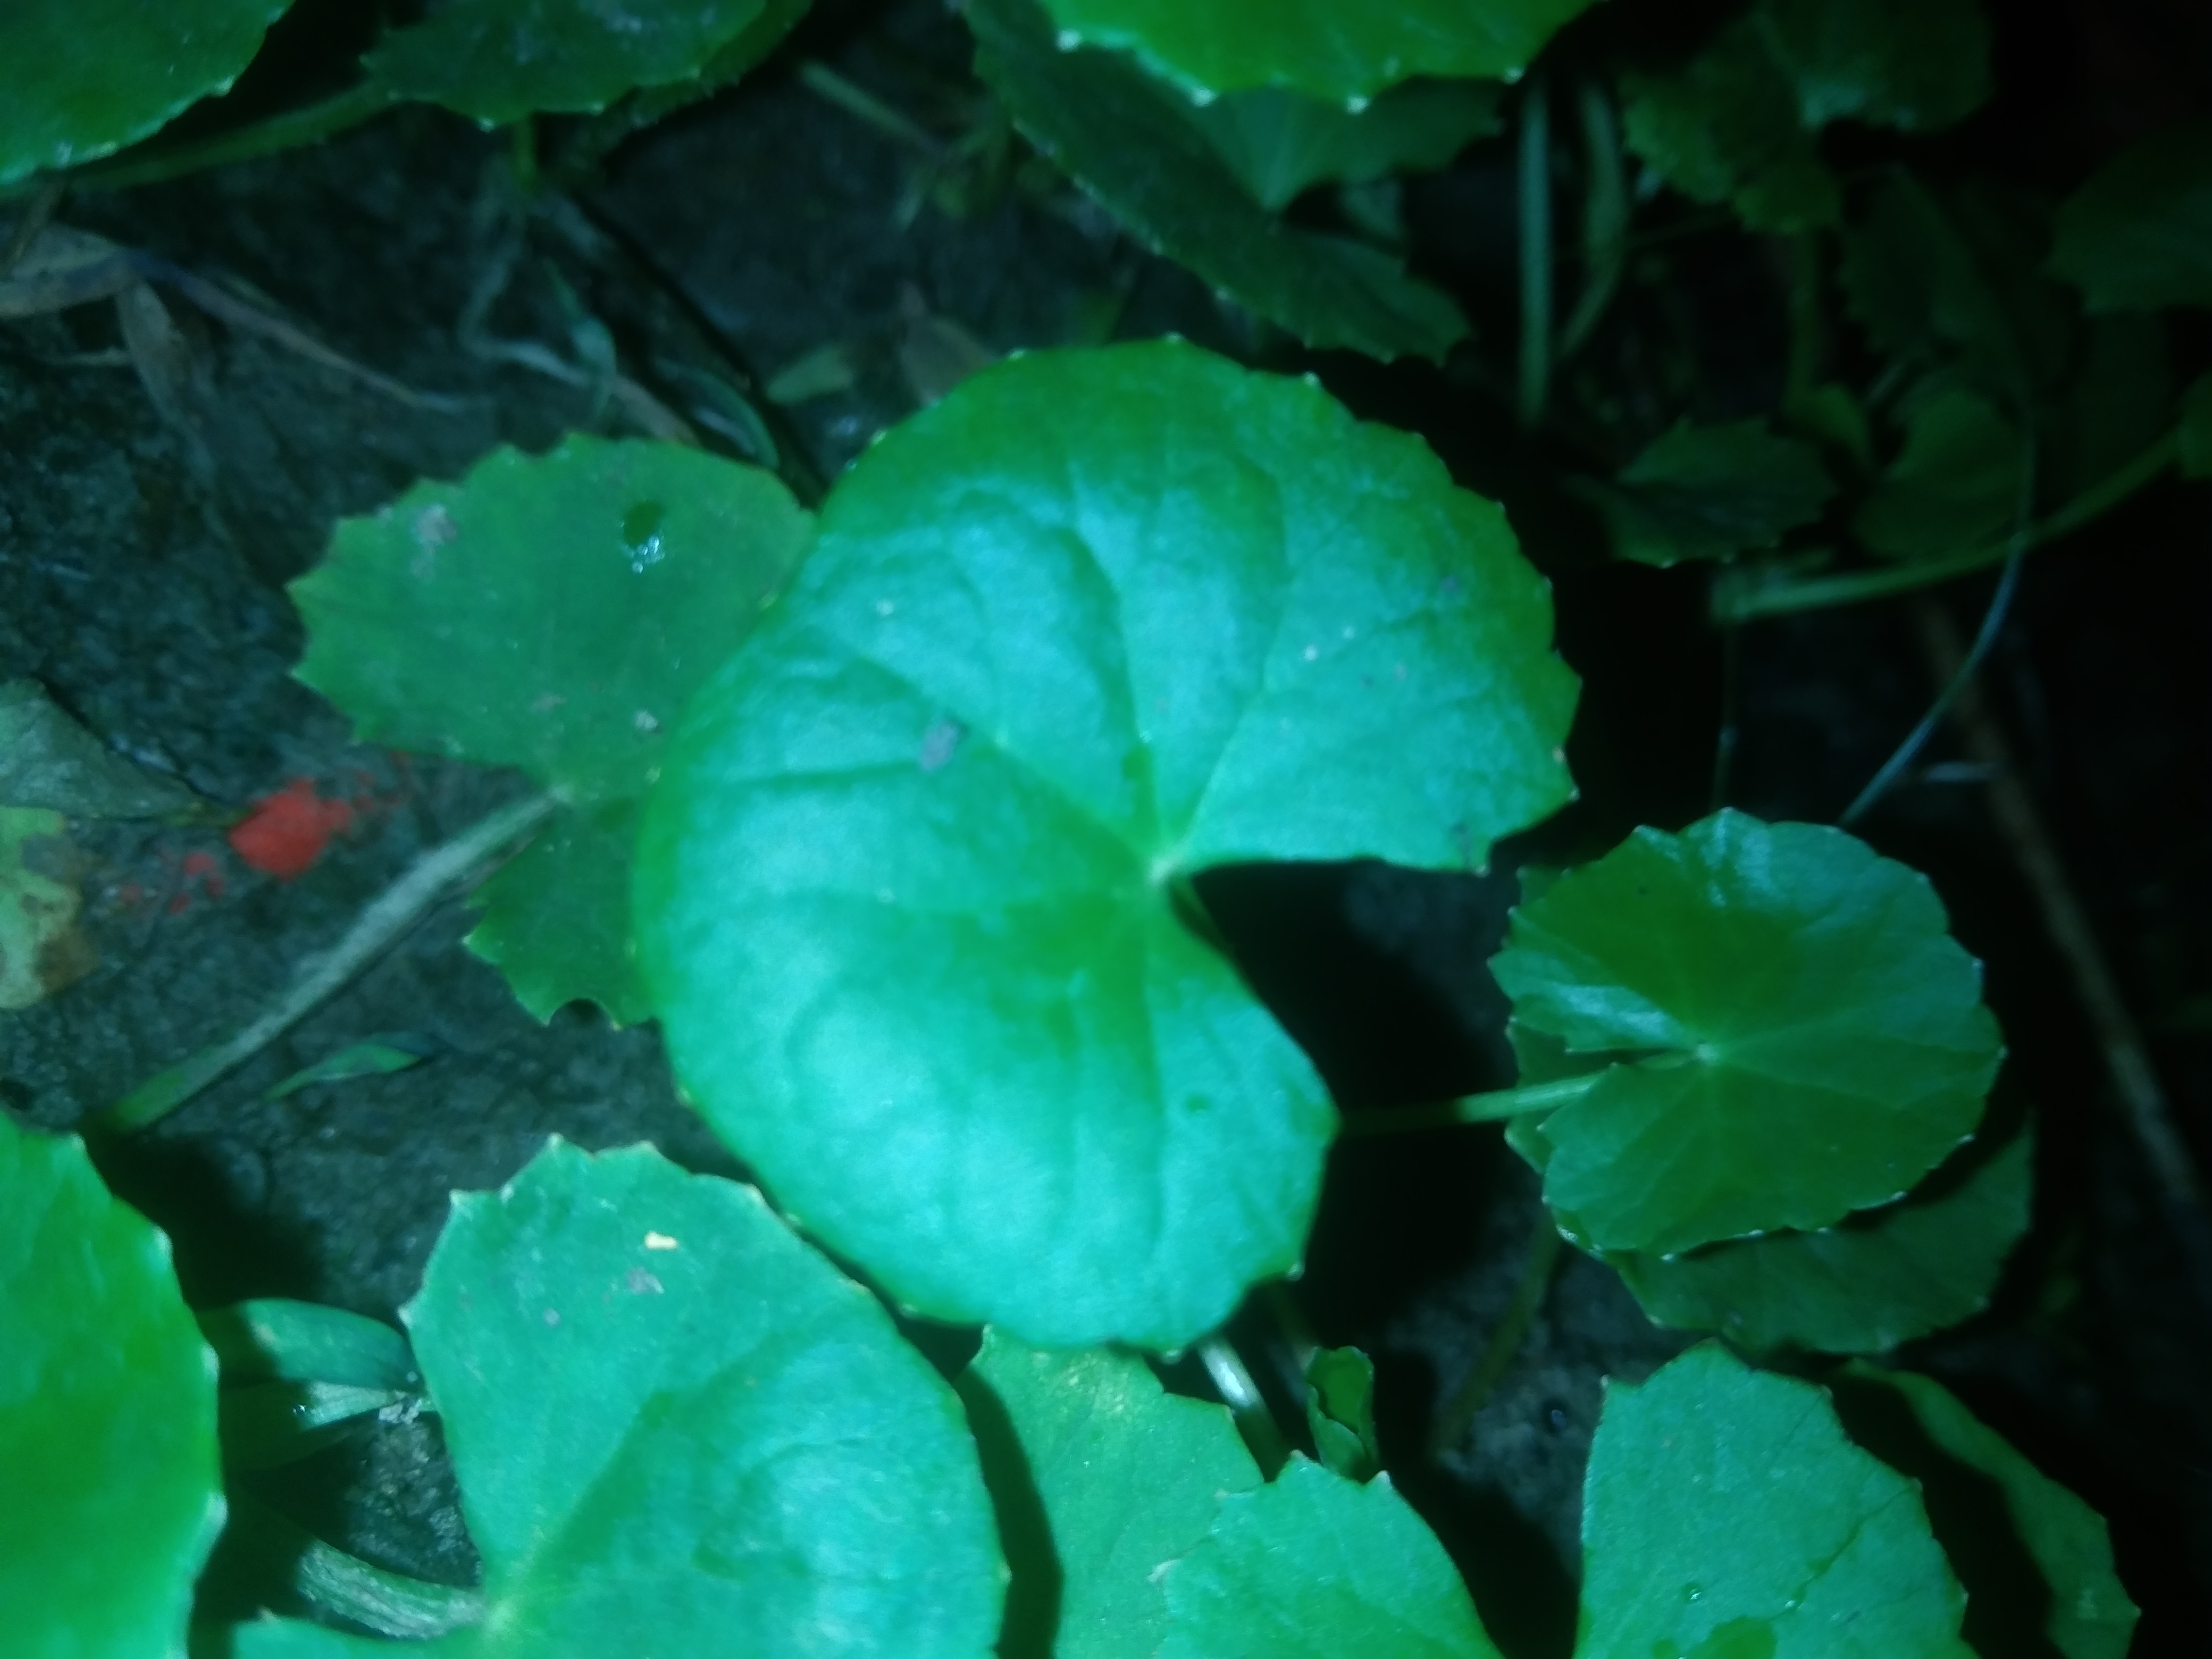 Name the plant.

thankuni
